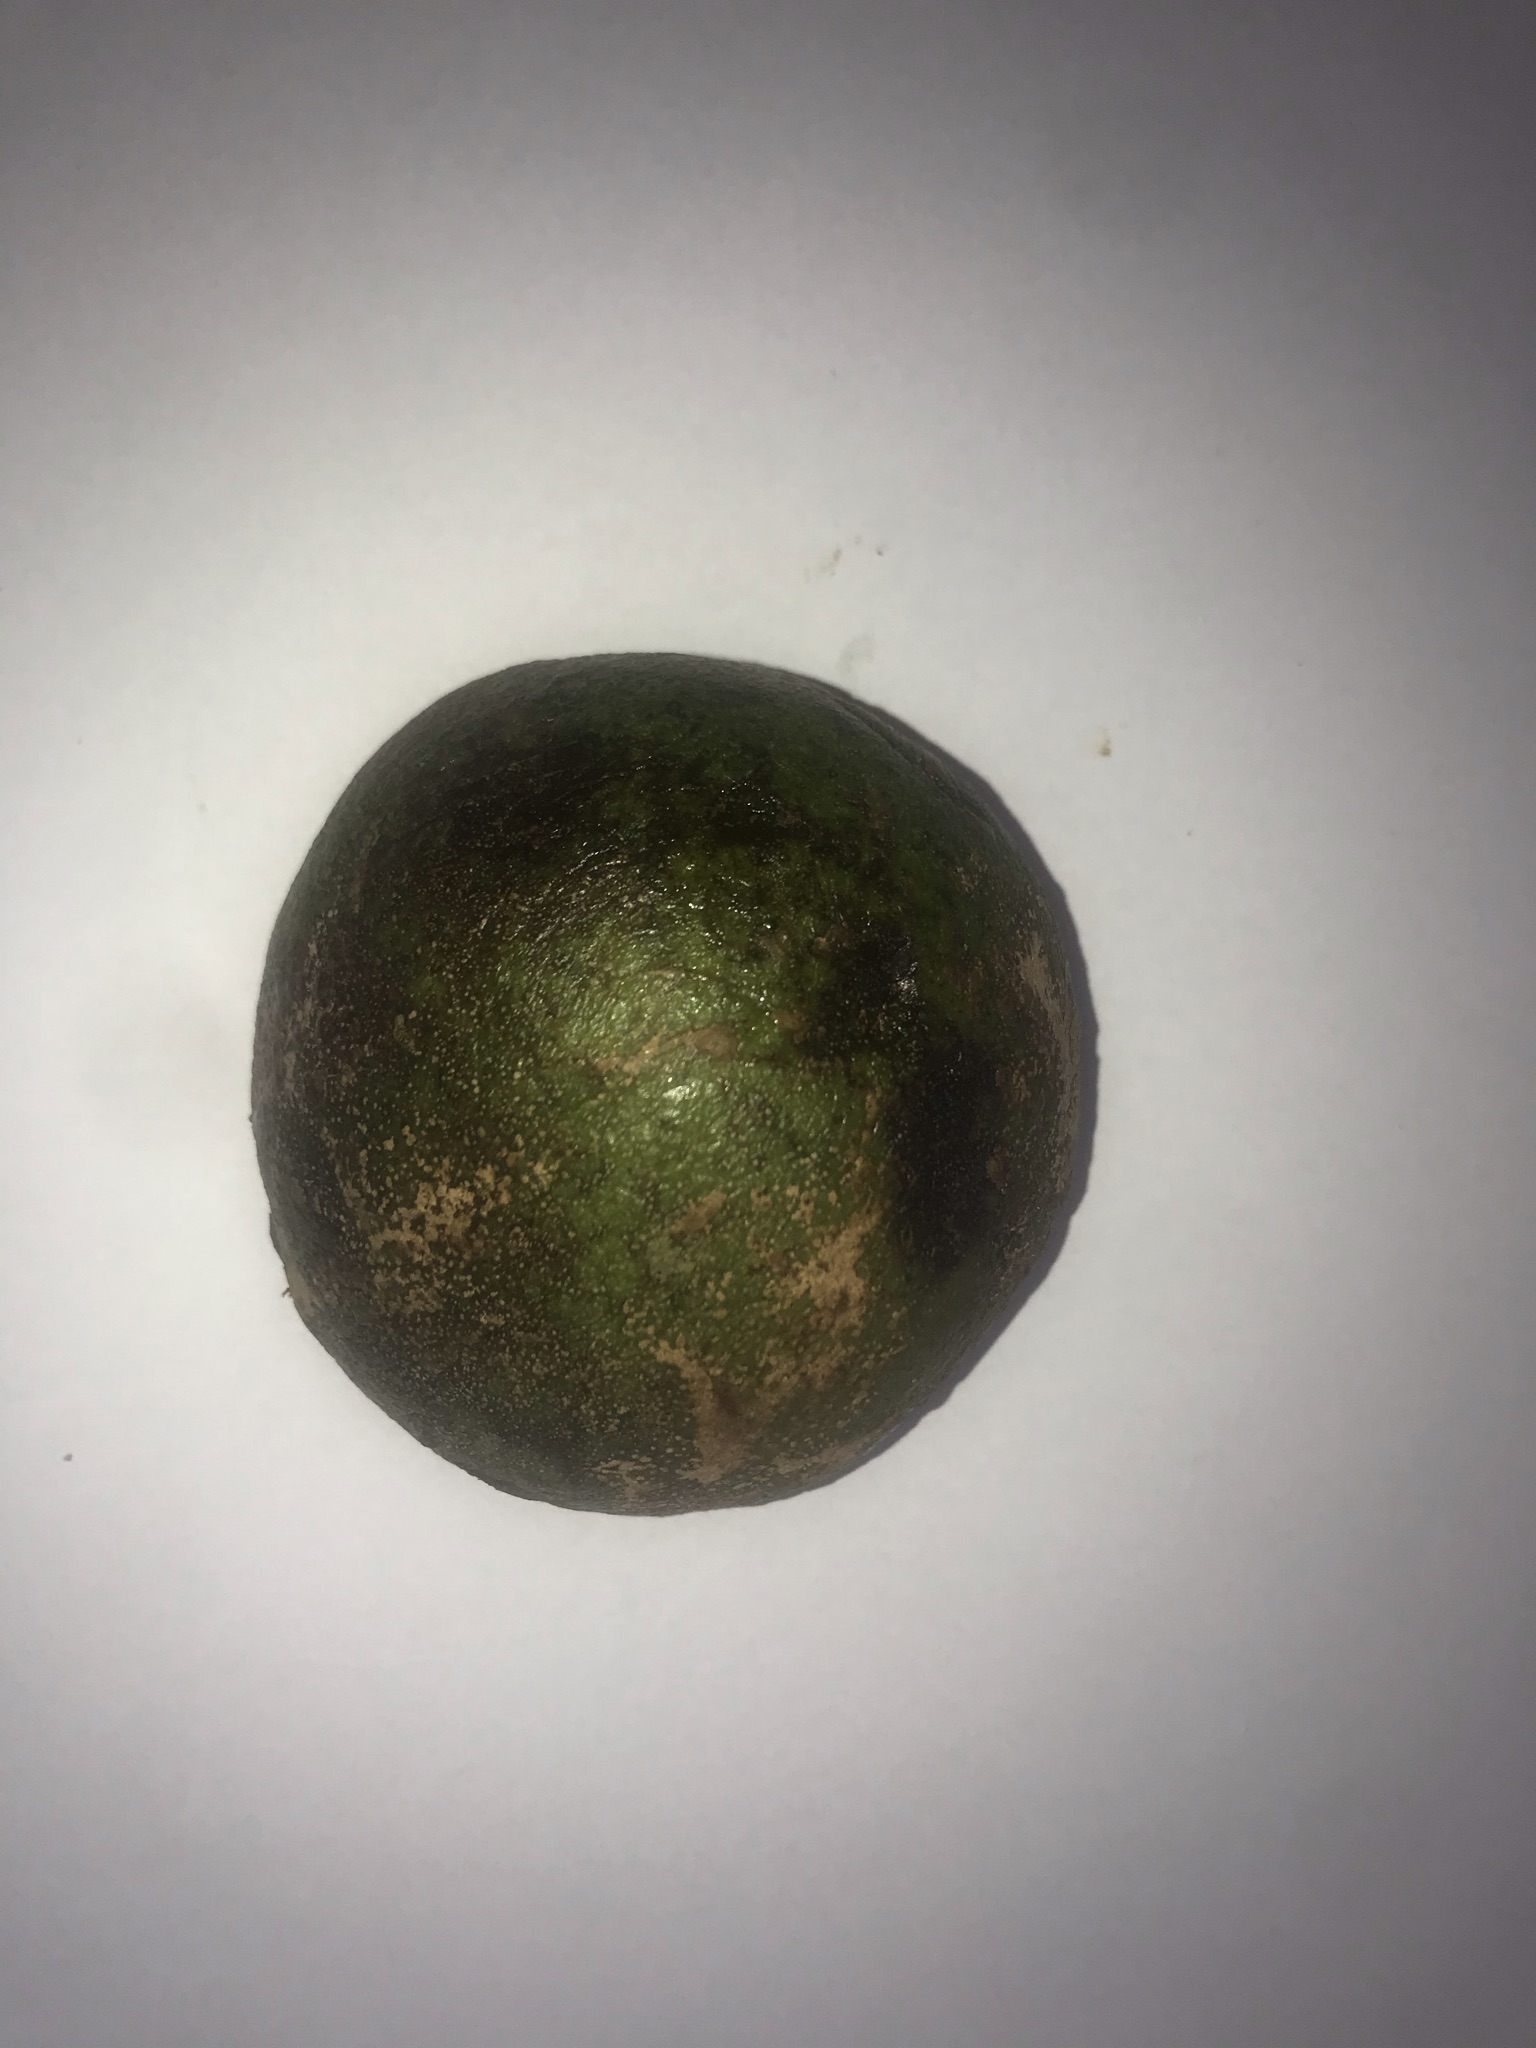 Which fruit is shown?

pequi
